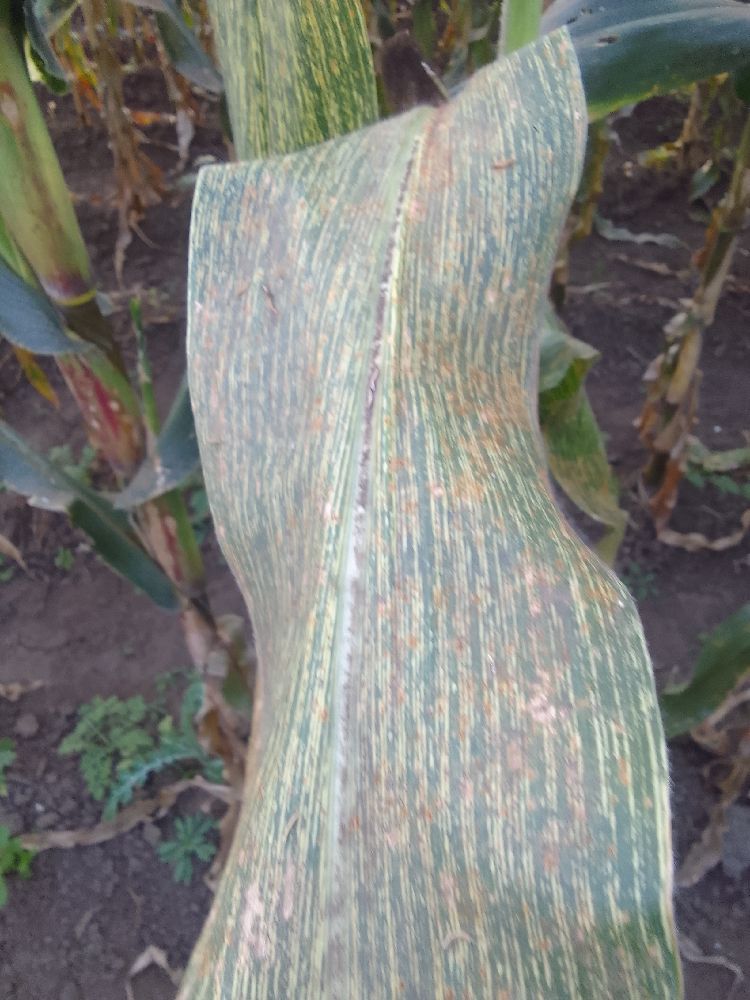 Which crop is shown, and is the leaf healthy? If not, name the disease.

maize, maize streak virus
